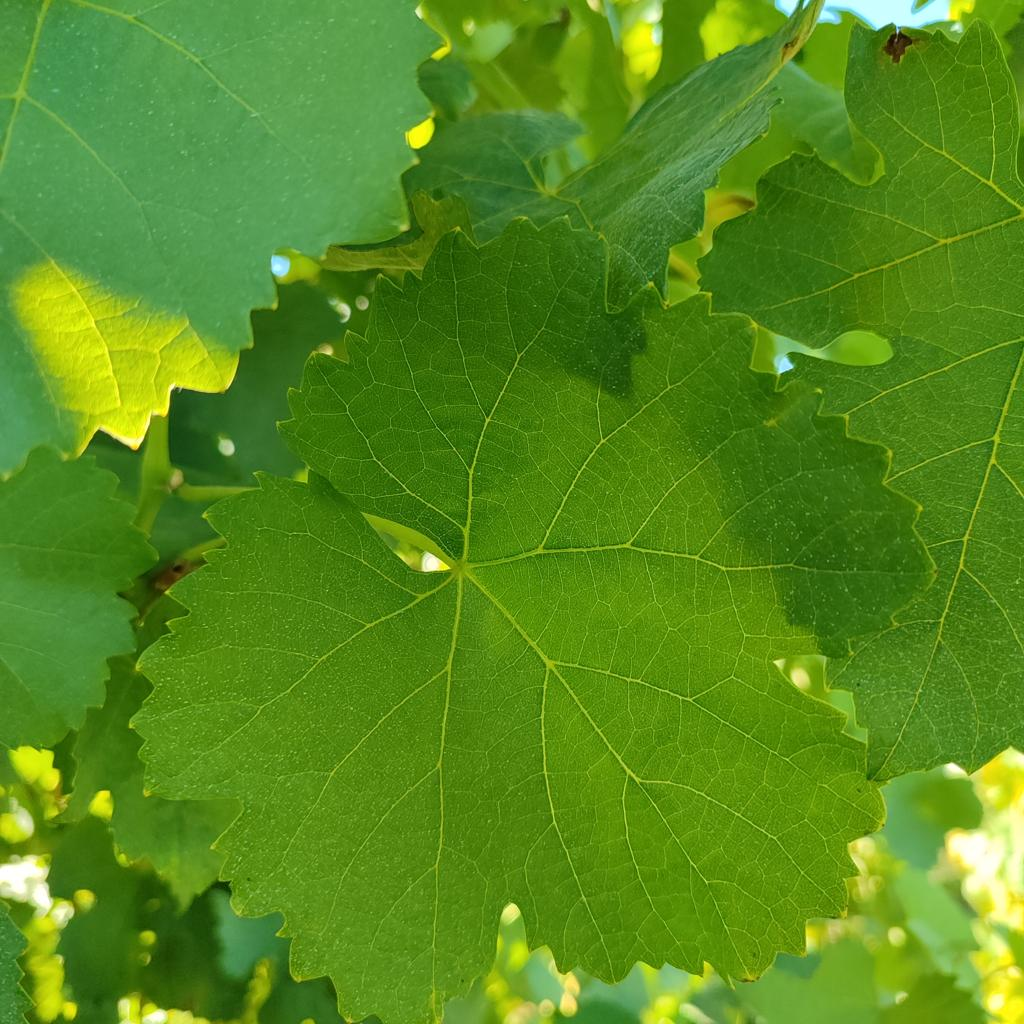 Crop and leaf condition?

grapevine, healthy
